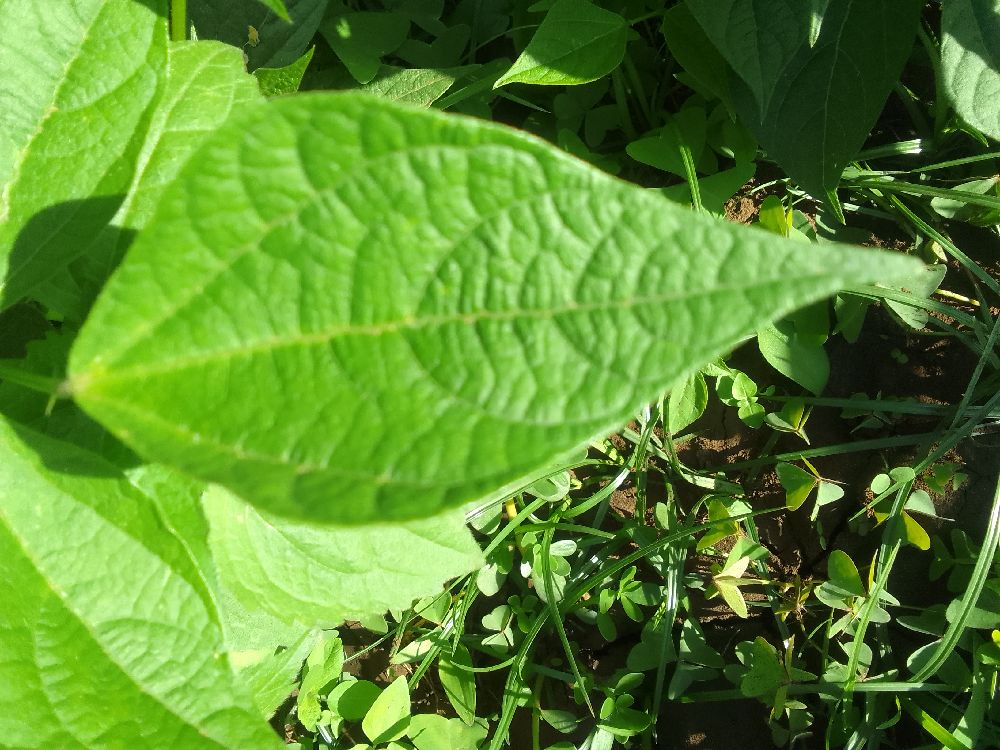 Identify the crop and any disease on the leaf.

common bean, healthy
